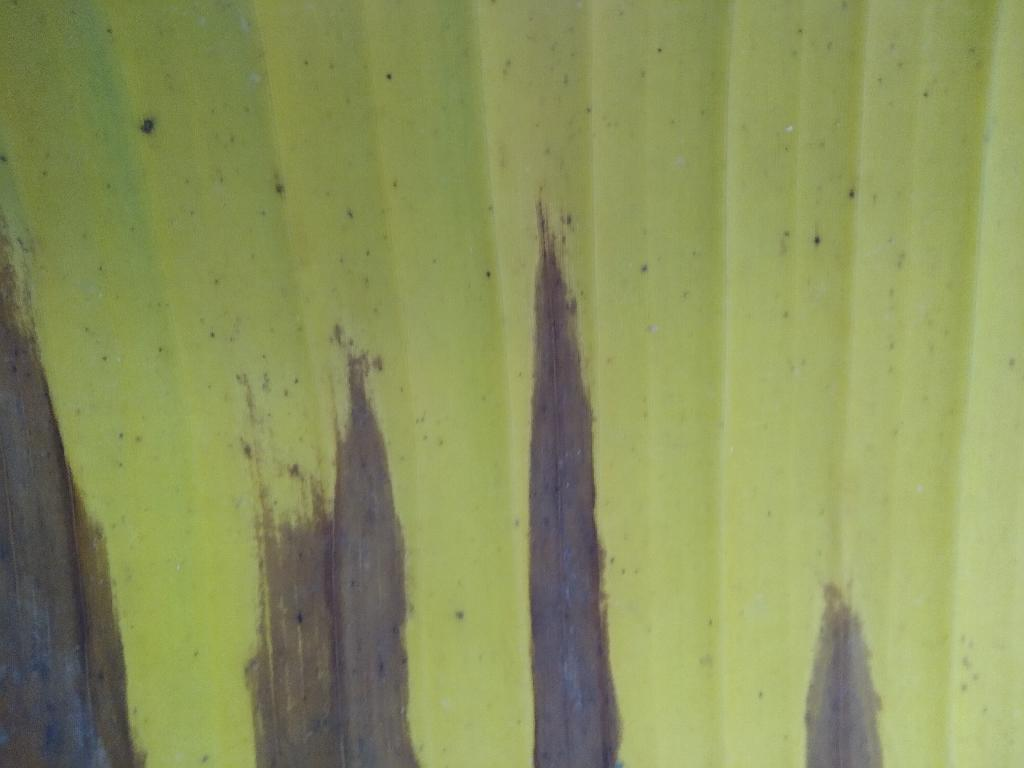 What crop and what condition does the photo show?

banana, fusarium wilt race 1
